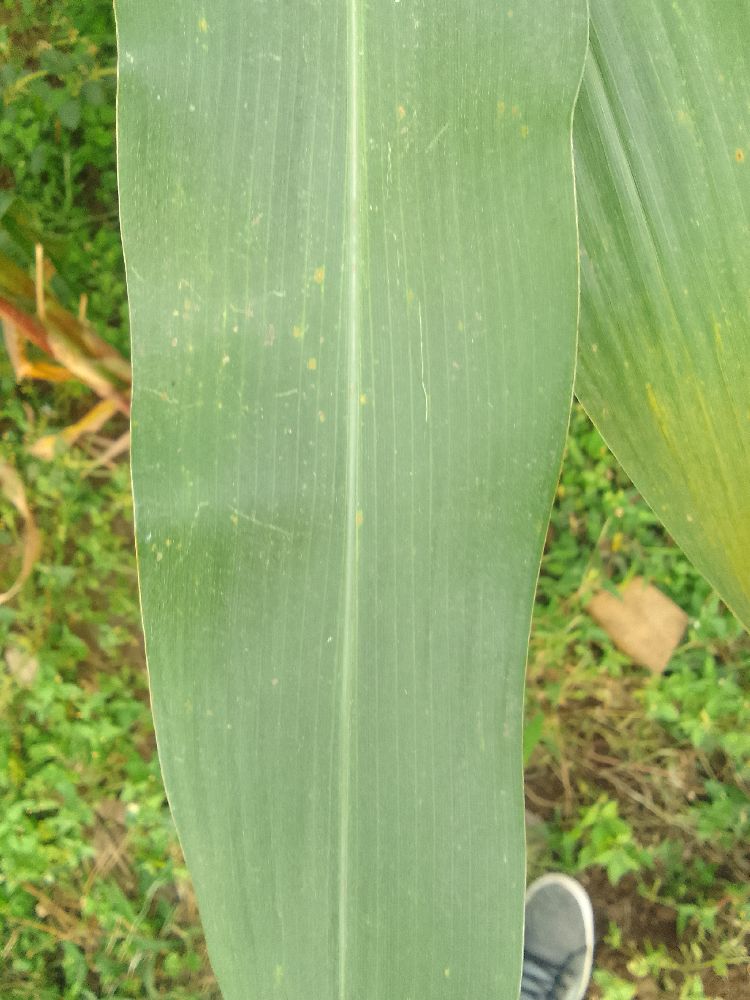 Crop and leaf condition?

maize, healthy
